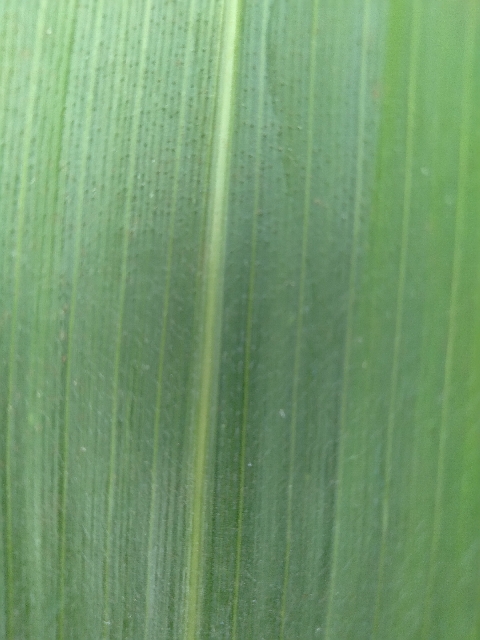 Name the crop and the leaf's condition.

maize, healthy
